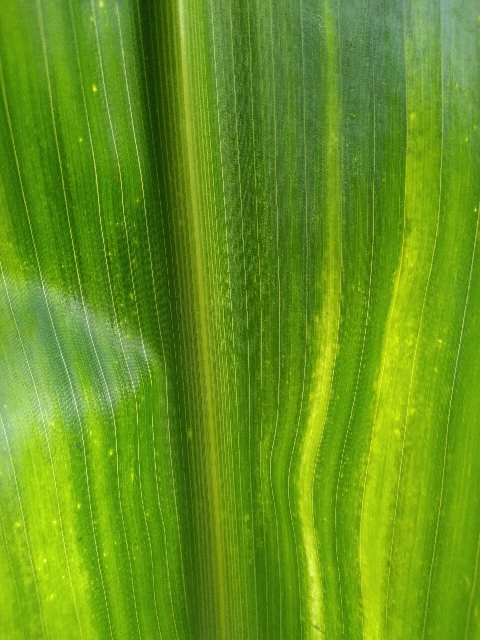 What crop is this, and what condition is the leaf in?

maize, maize lethal necrosis
